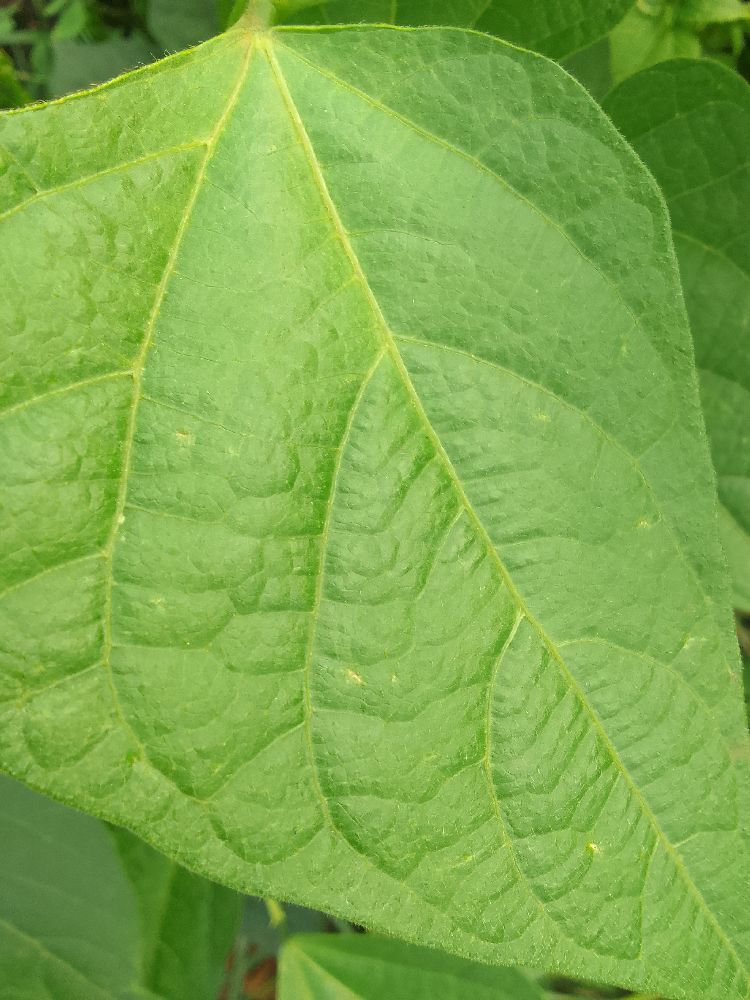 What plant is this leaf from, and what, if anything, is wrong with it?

common bean, healthy
